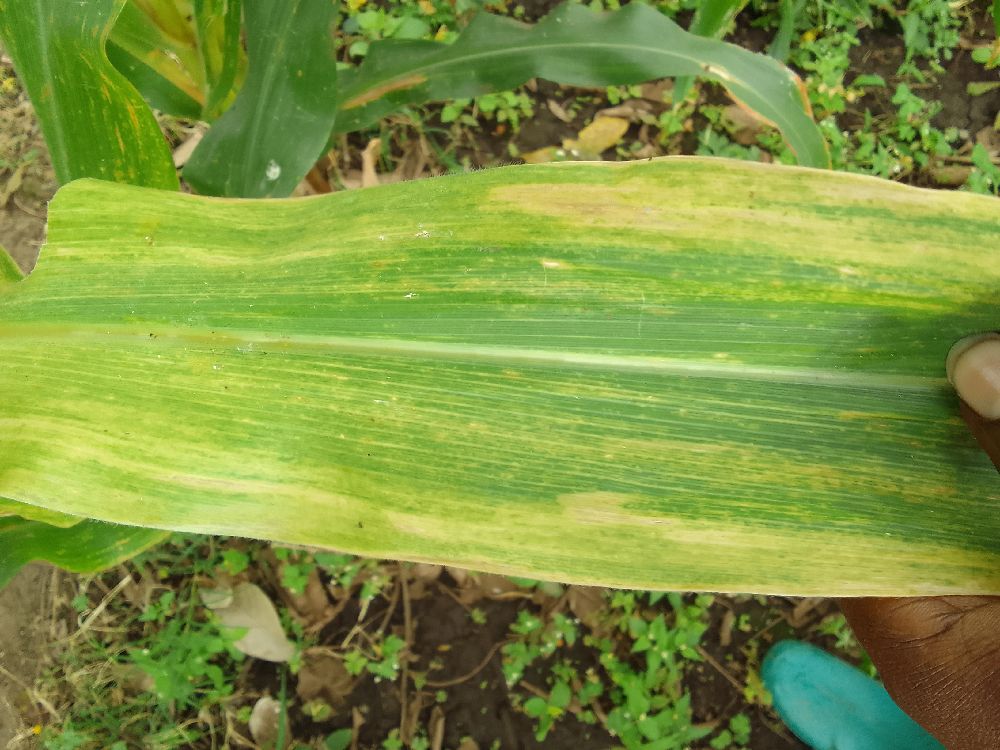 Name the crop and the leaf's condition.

maize, maize lethal necrosis
